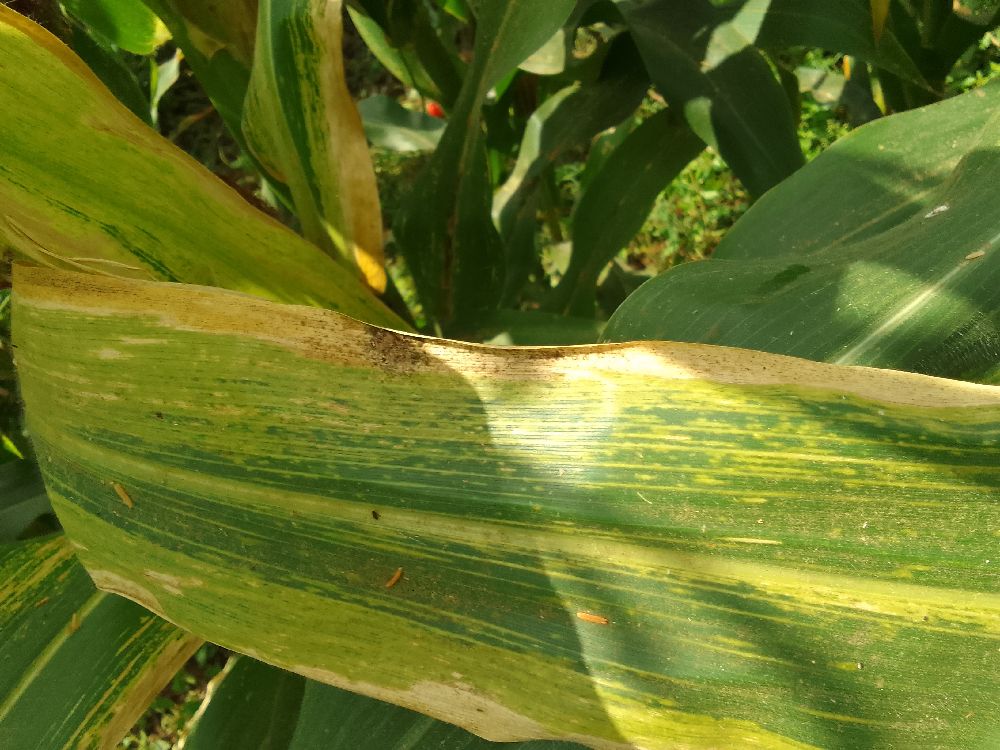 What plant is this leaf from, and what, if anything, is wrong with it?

maize, maize lethal necrosis
